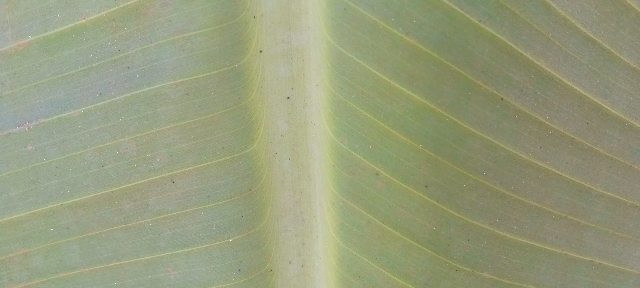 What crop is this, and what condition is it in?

banana, healthy
